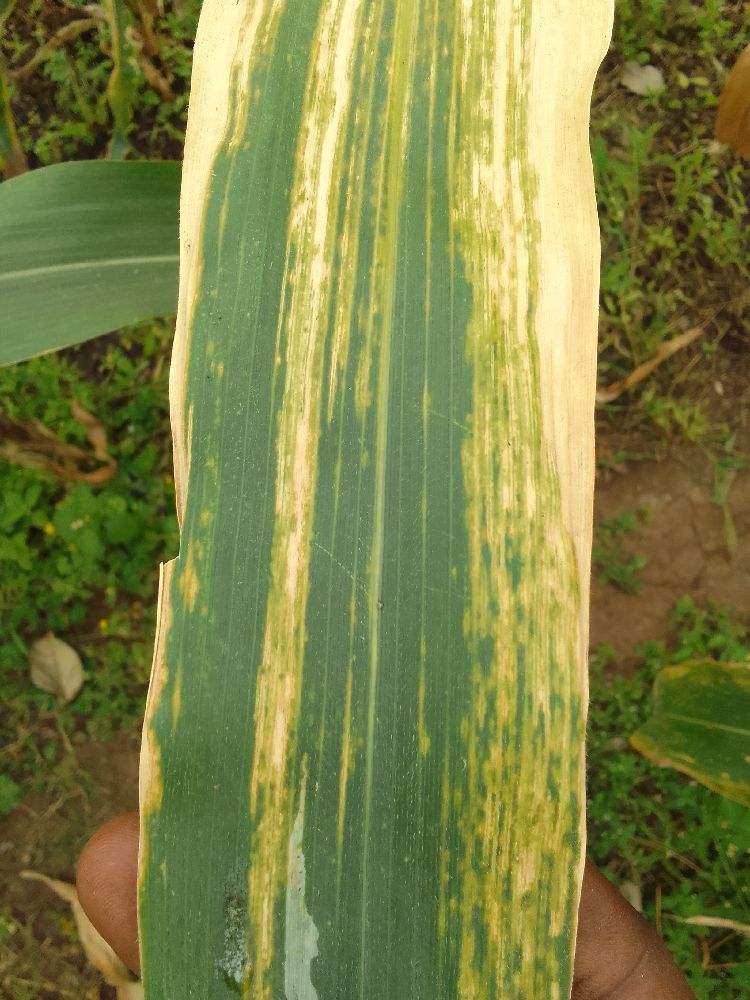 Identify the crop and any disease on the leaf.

maize, maize lethal necrosis
